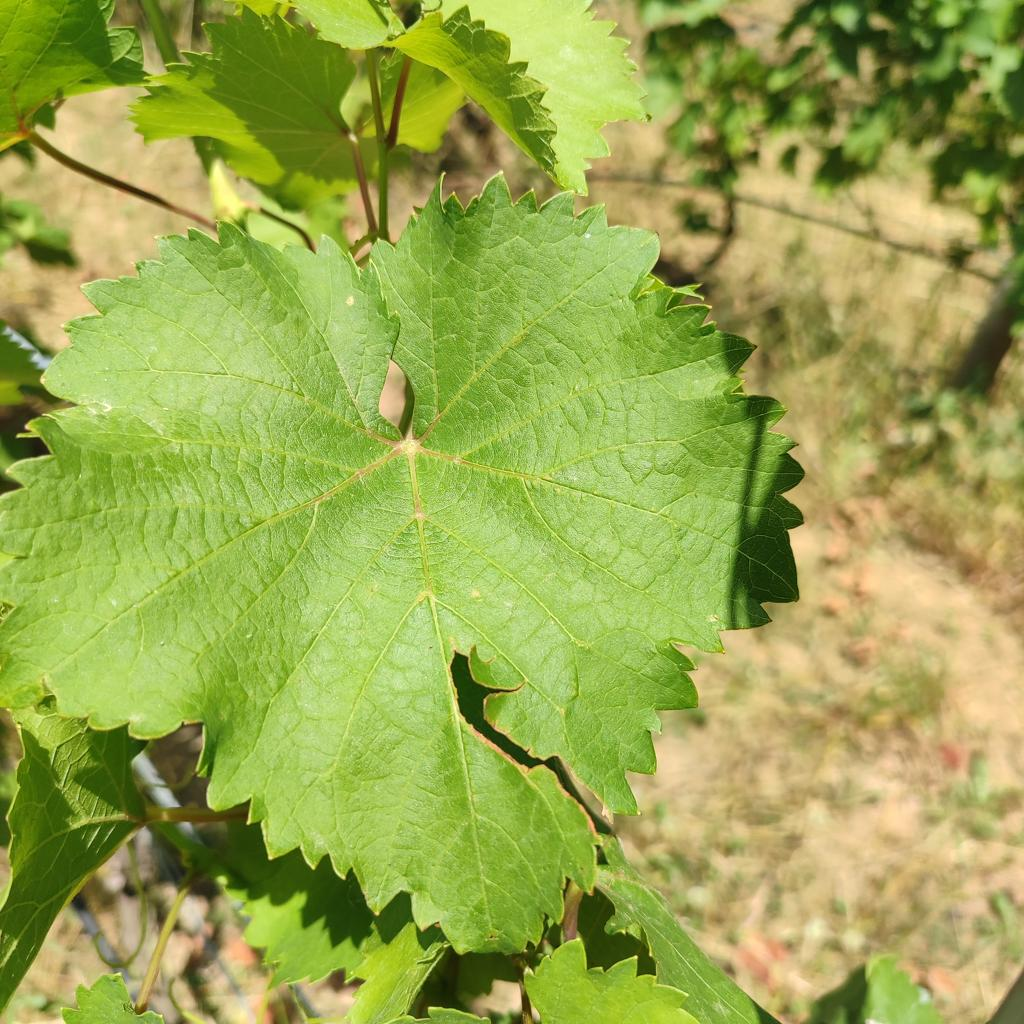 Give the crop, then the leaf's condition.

grapevine, healthy
